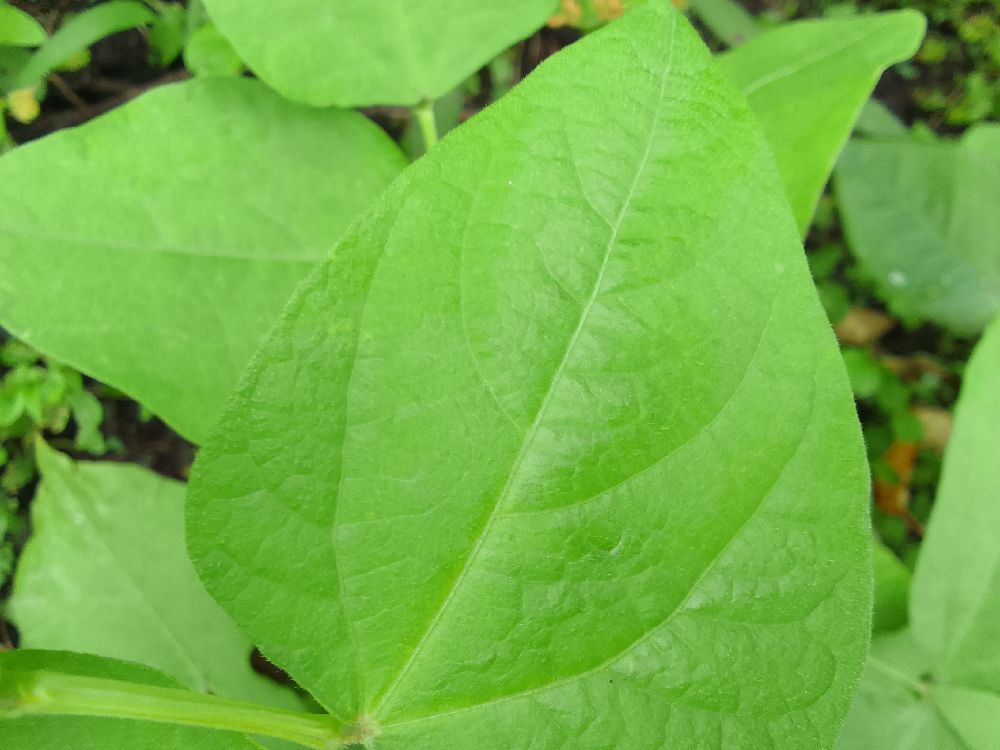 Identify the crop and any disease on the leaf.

common bean, healthy
